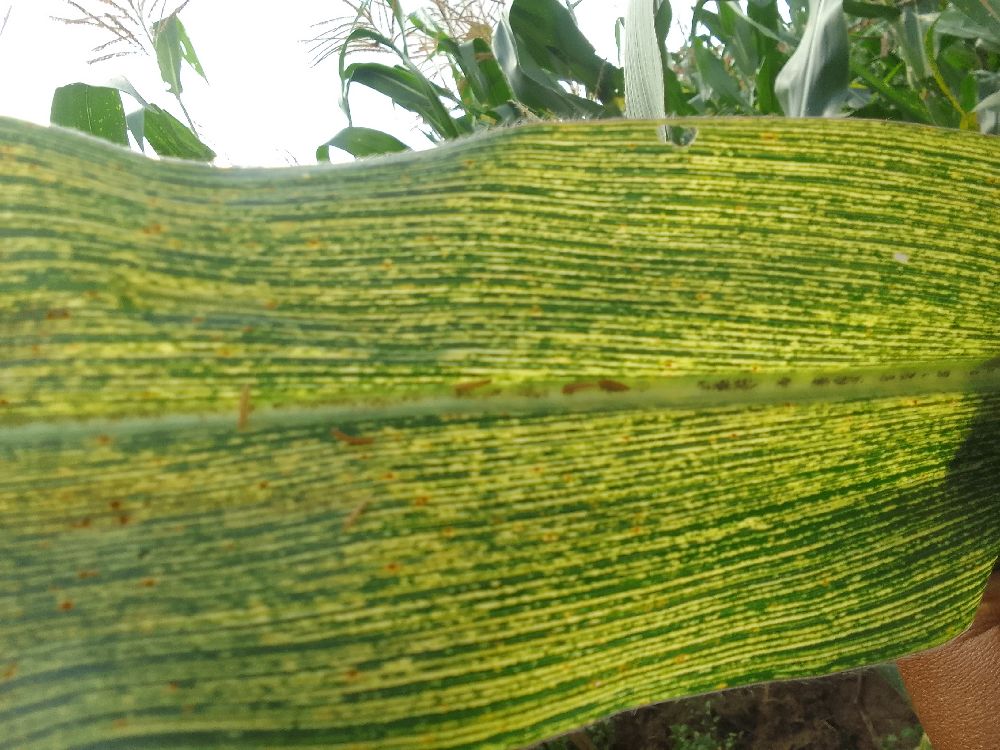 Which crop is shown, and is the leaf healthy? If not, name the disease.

maize, maize streak virus
